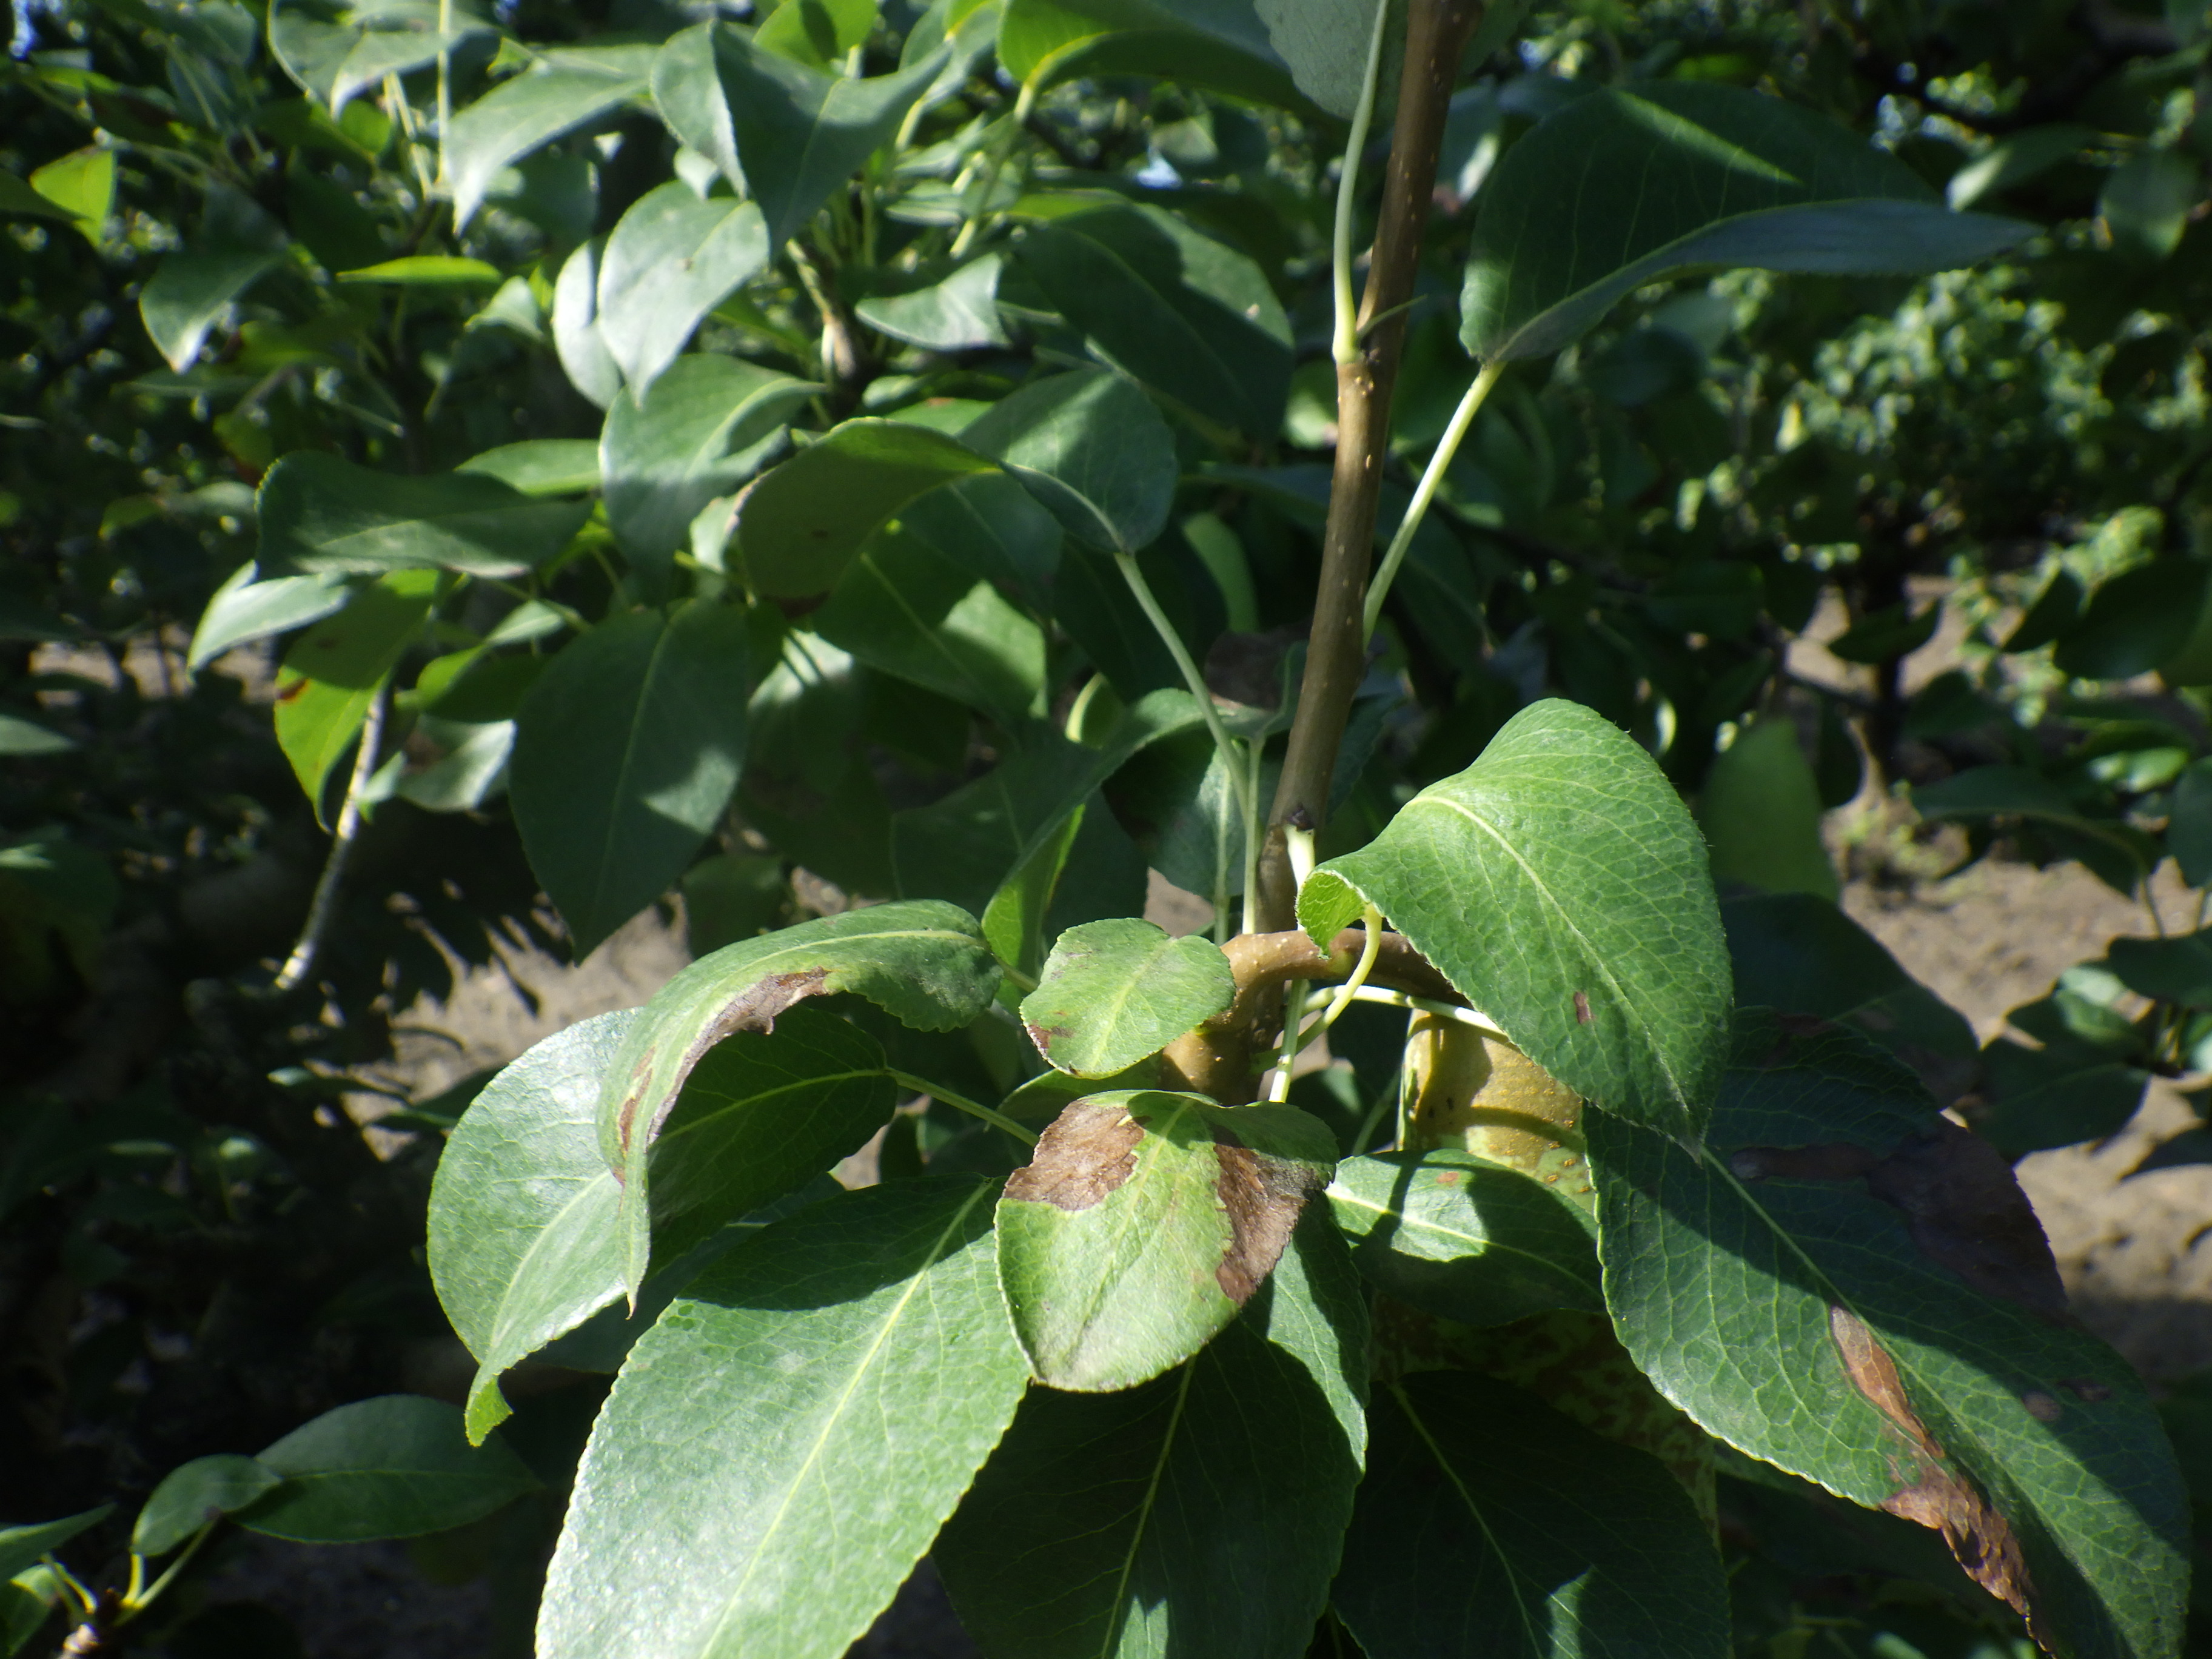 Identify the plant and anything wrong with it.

pear, black spot, chemical damage
